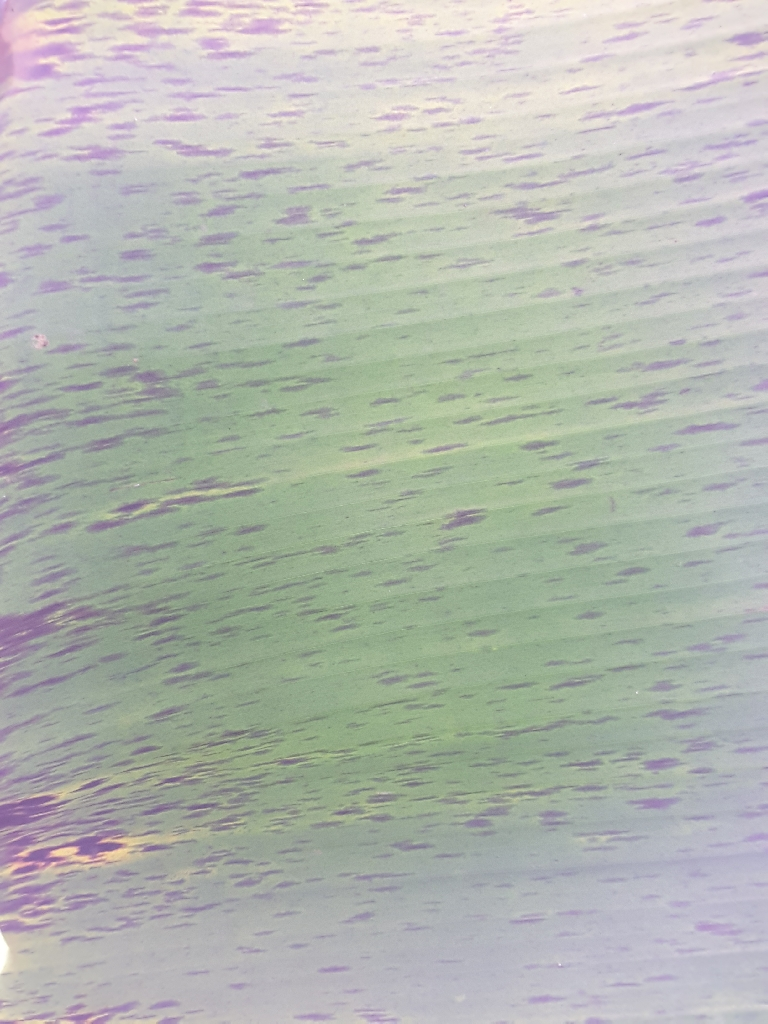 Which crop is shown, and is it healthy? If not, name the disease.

banana, black sigatoka
